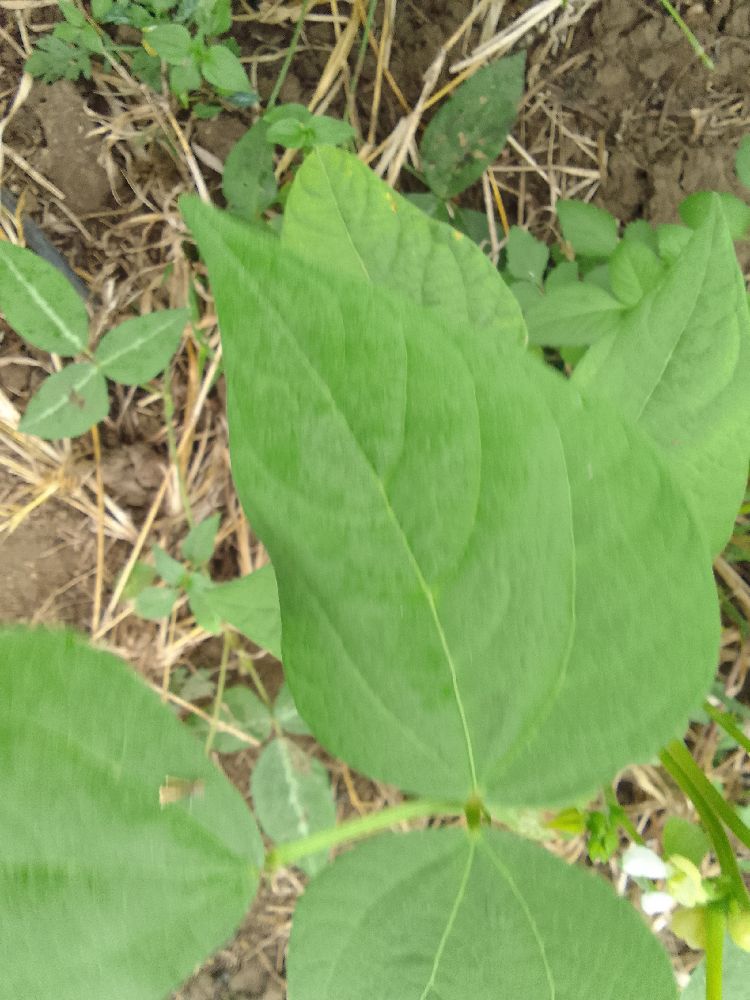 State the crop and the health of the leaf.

common bean, healthy
